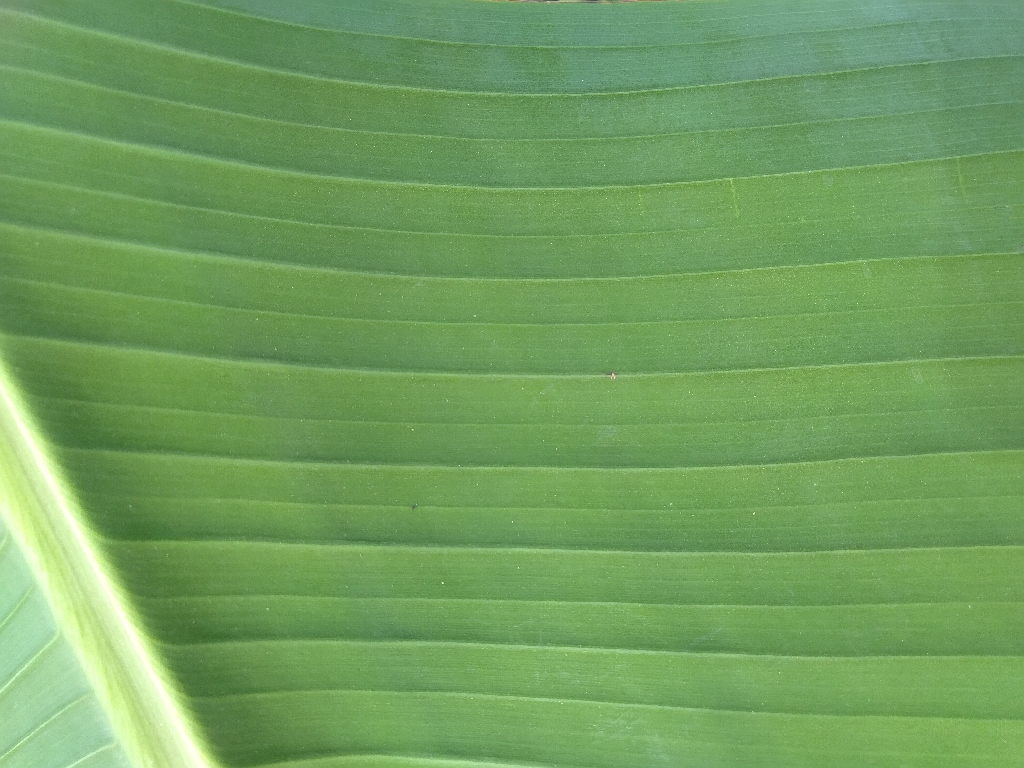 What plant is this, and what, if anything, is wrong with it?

banana, healthy
